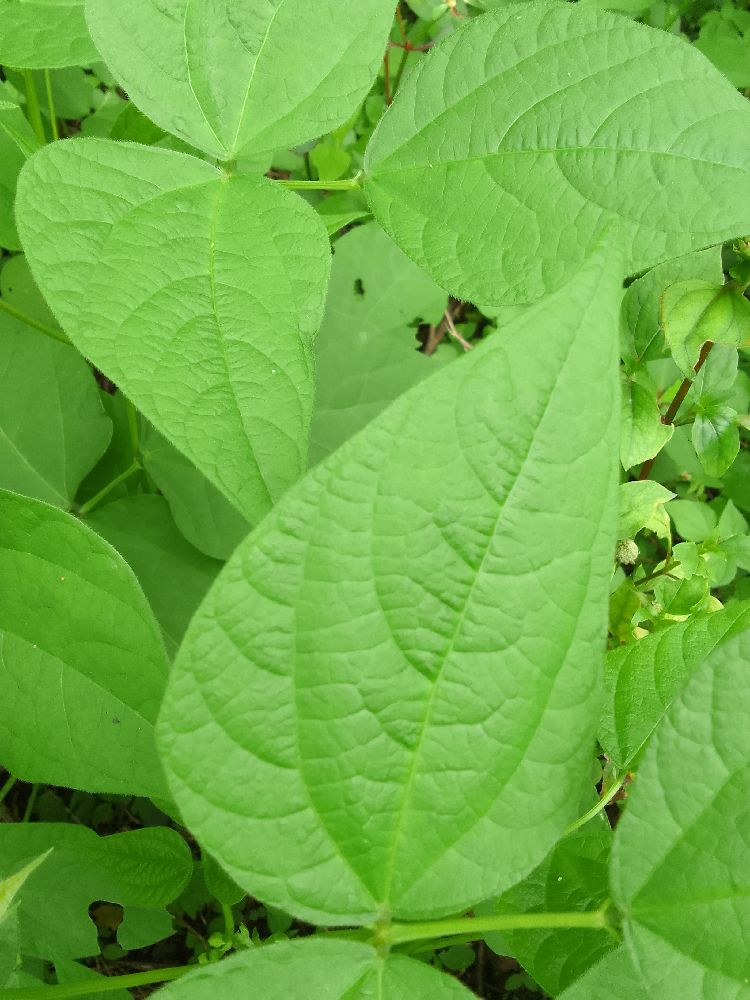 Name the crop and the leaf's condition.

common bean, healthy
